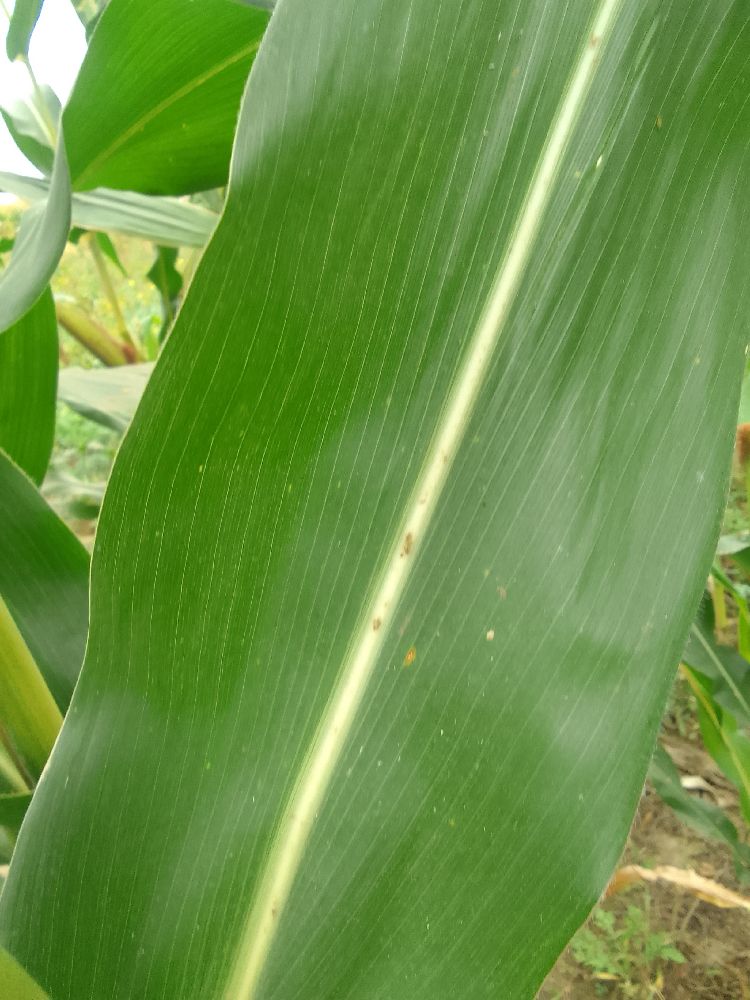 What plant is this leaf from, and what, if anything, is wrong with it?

maize, healthy
